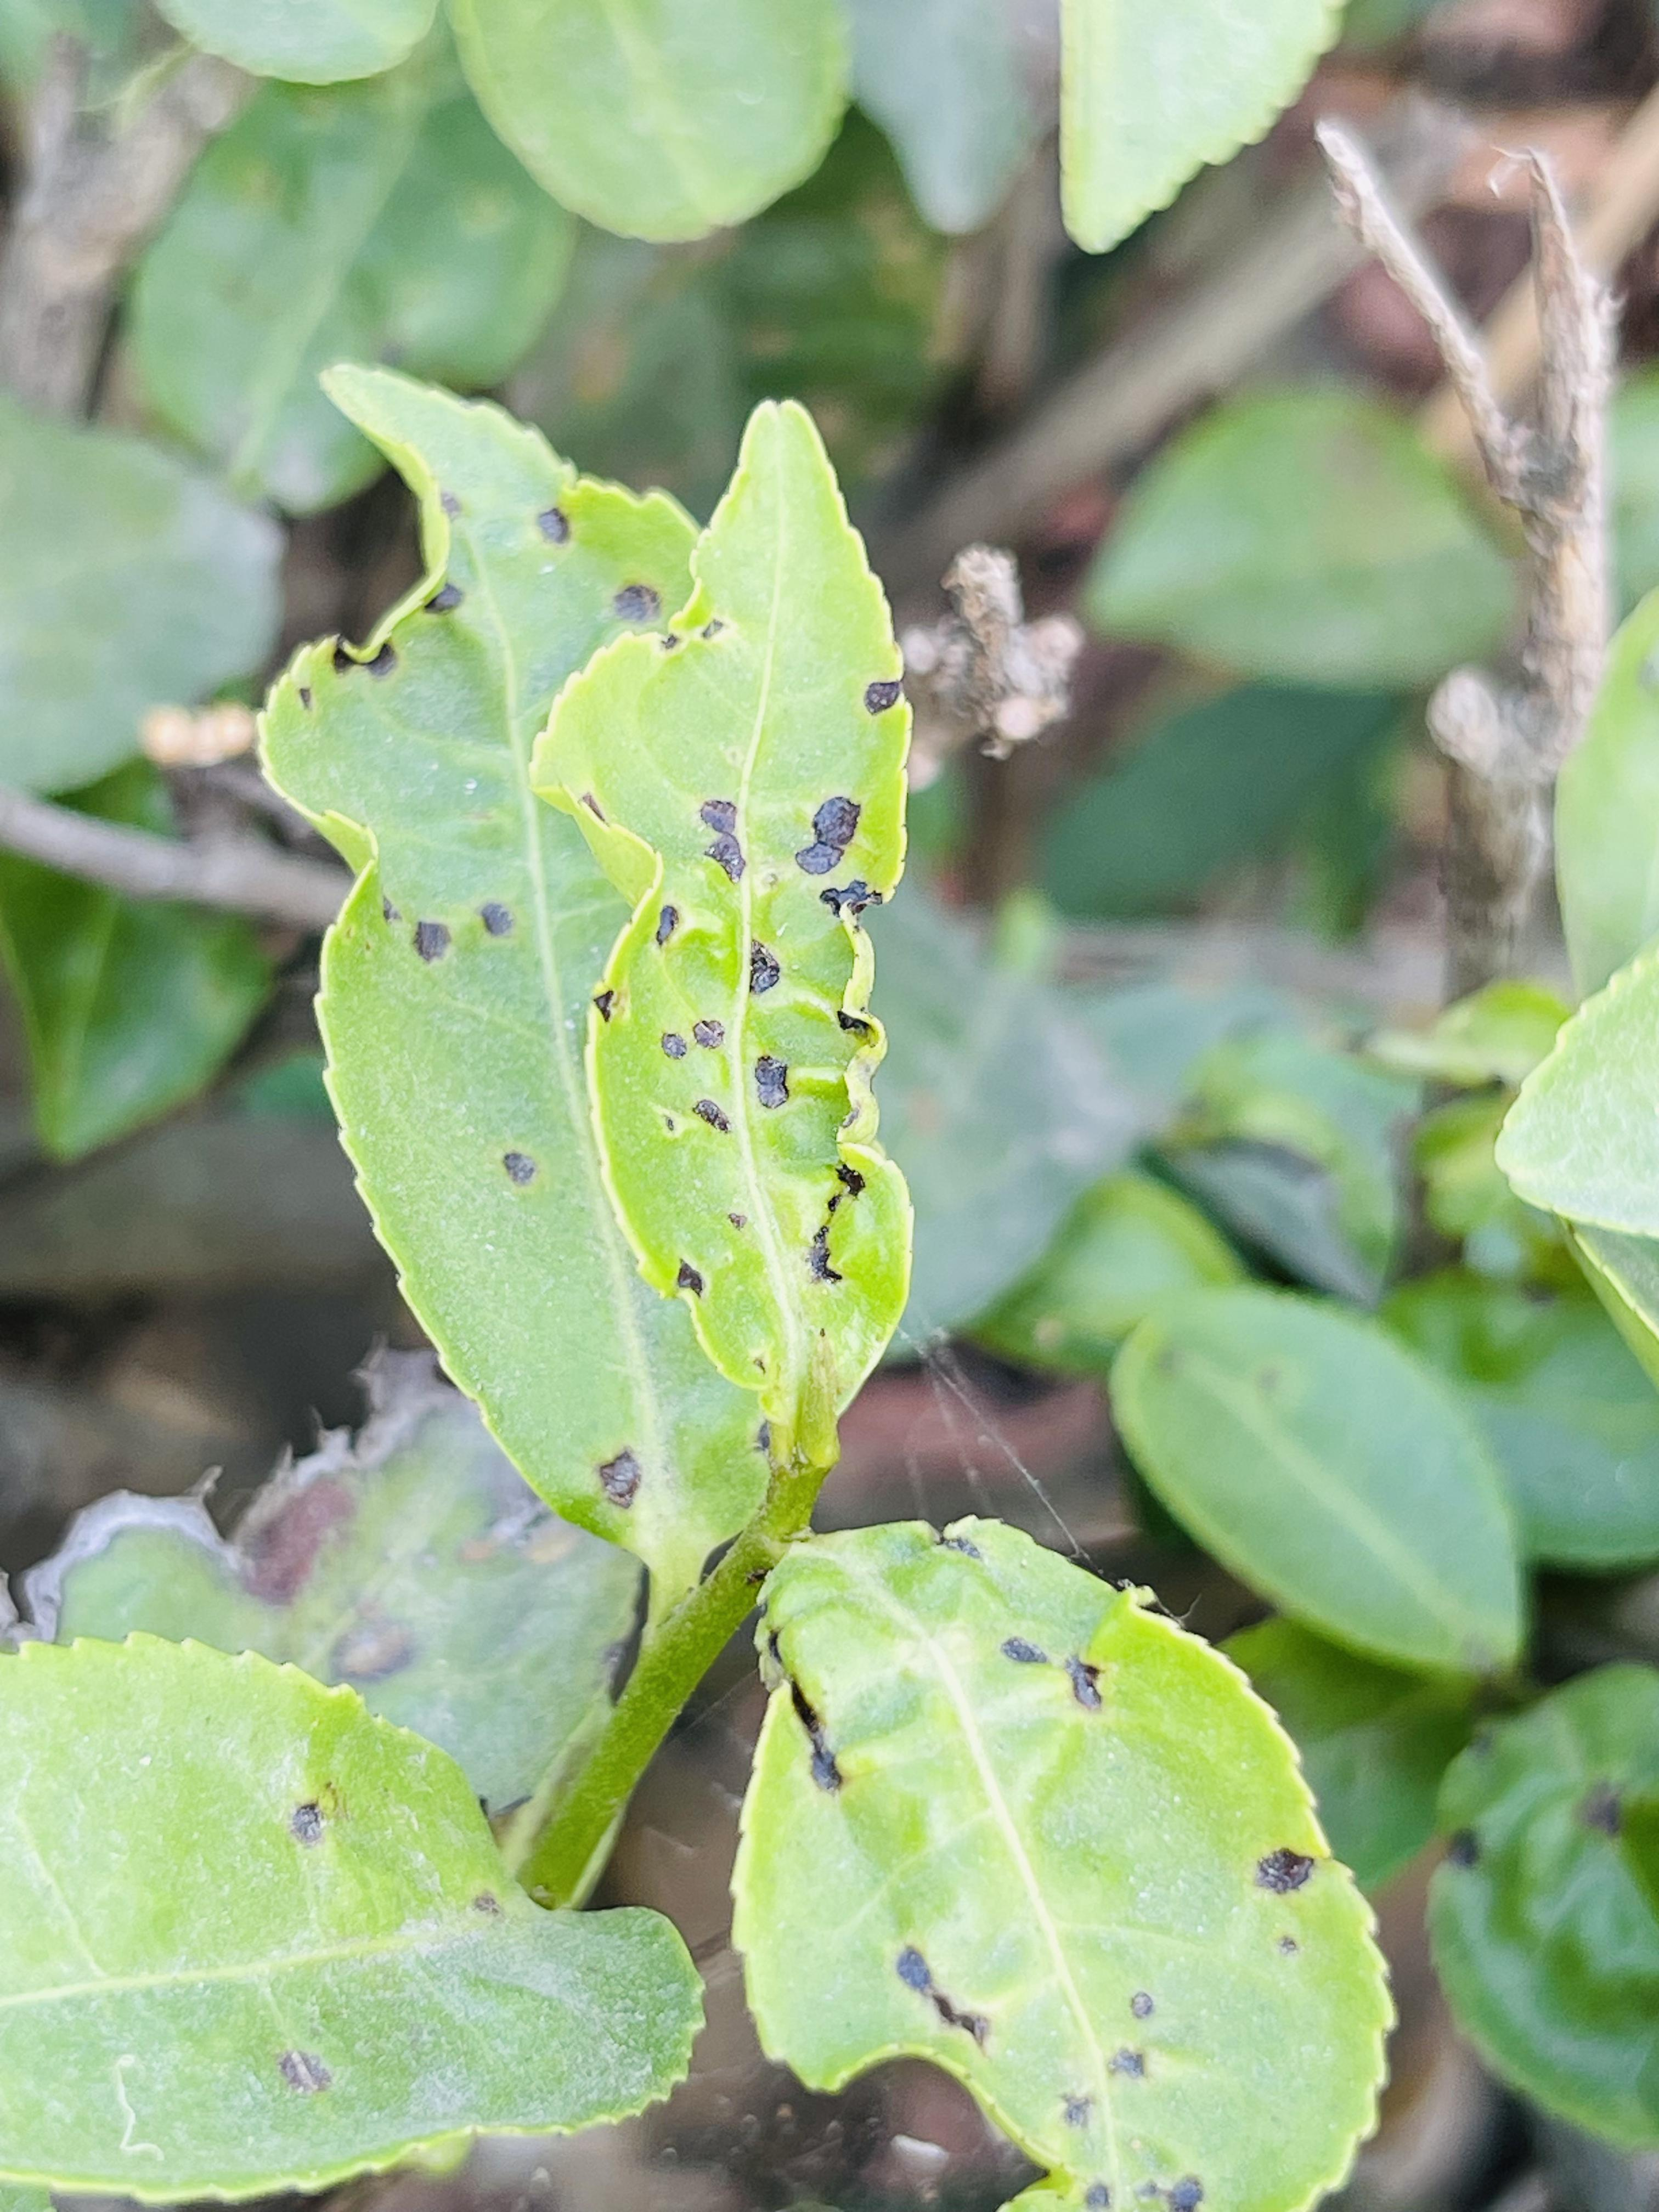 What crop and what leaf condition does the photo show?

tea, helopeltis
